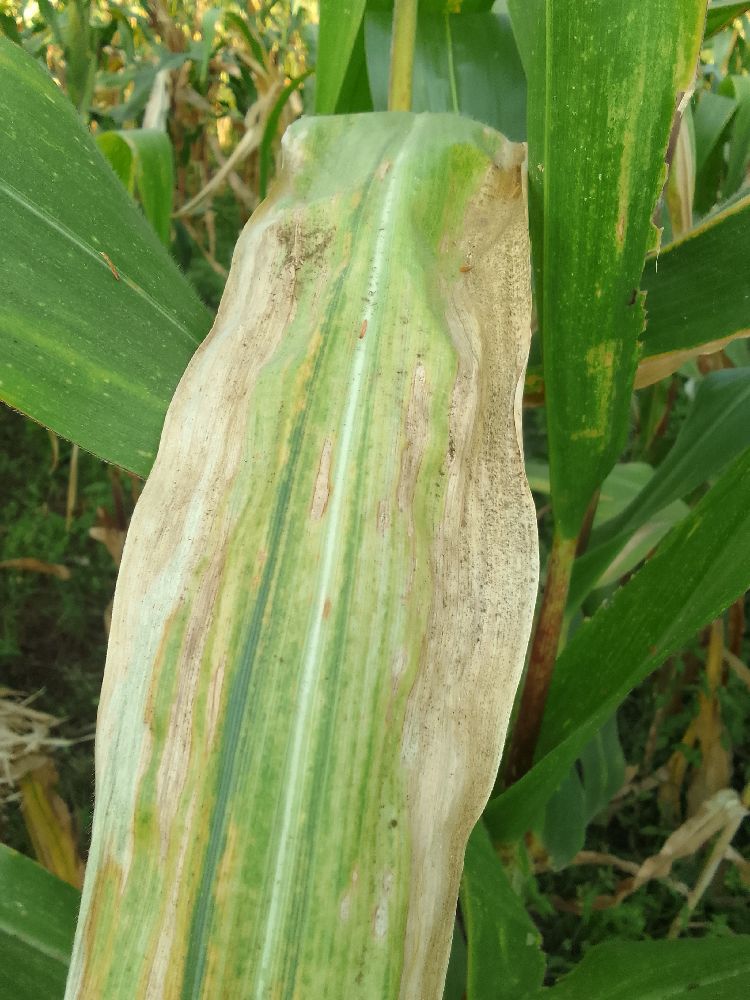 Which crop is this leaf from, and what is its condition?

maize, maize lethal necrosis
